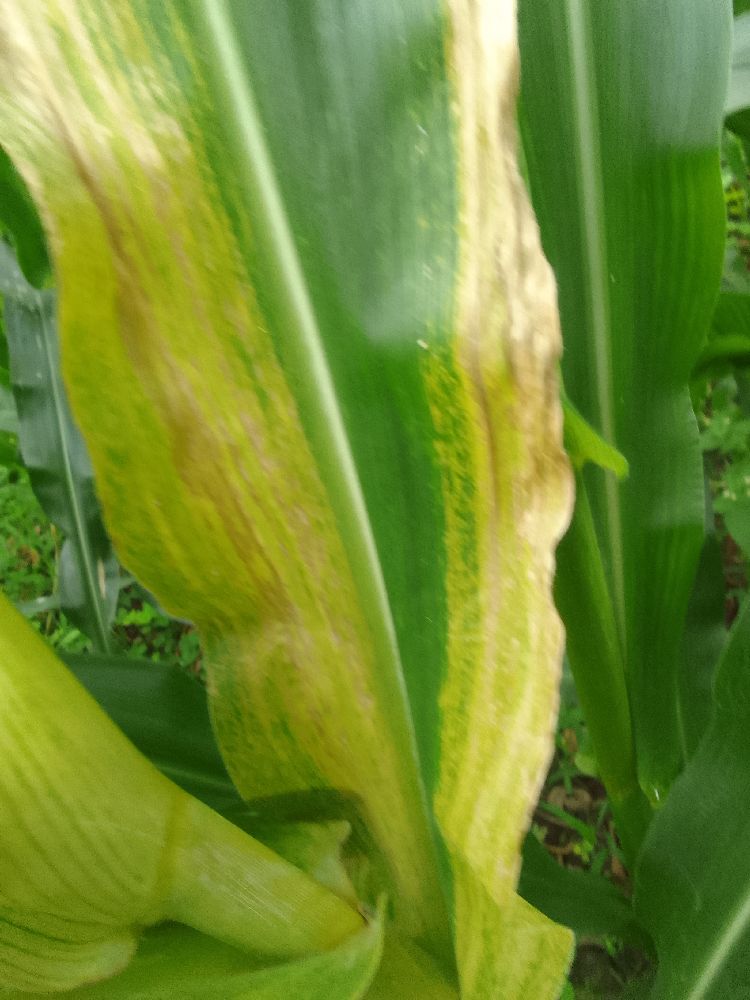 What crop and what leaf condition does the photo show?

maize, maize lethal necrosis
